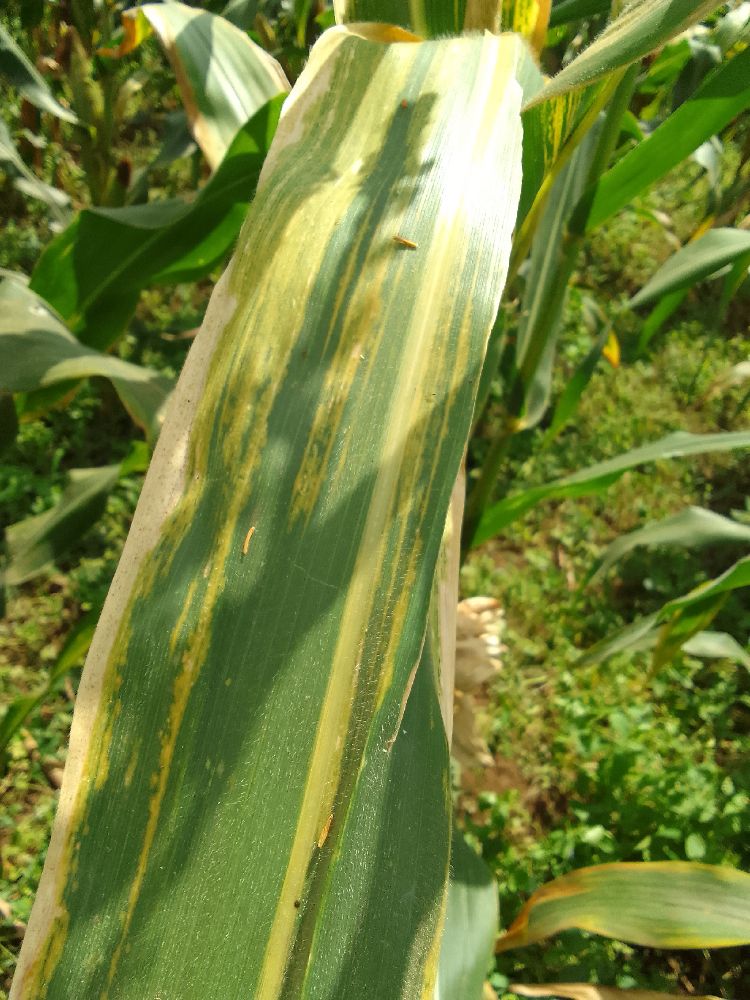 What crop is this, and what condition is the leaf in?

maize, maize lethal necrosis
